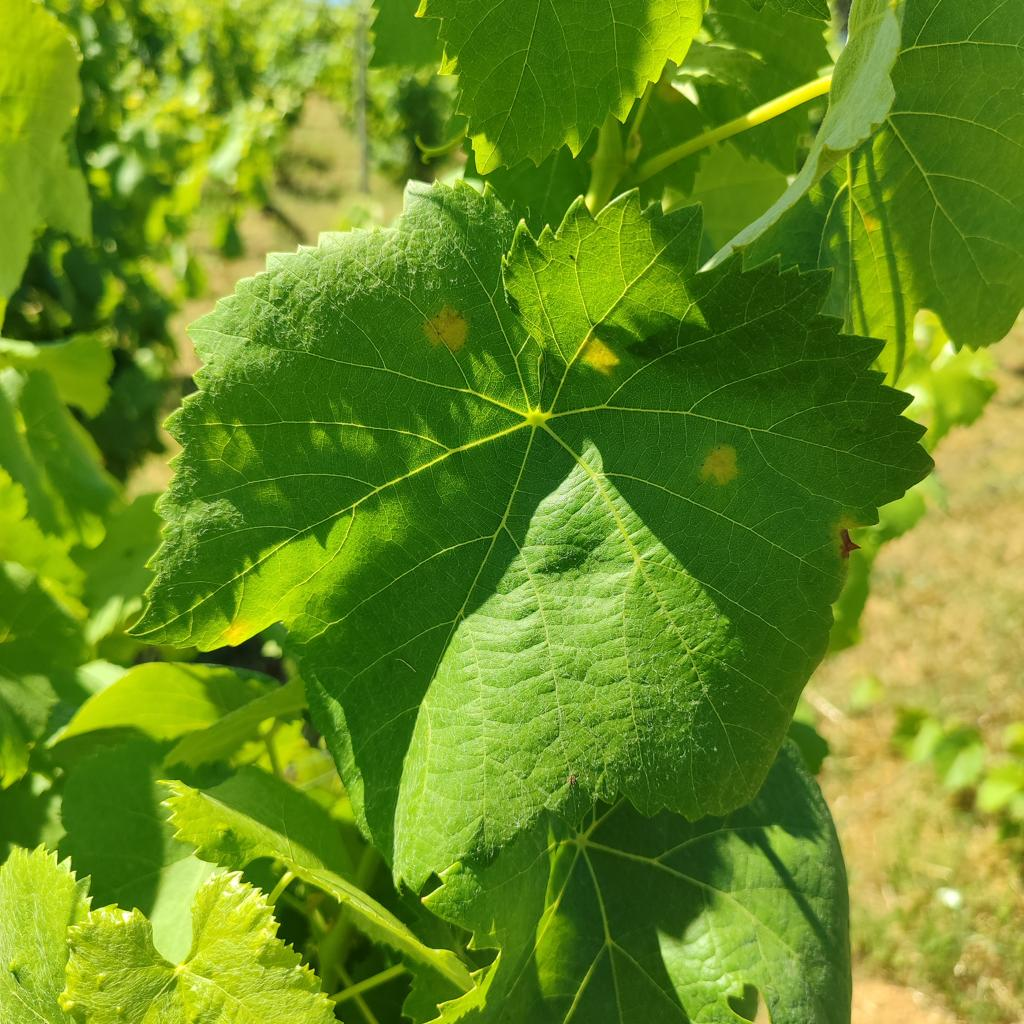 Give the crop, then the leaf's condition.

grapevine, downy mildew
